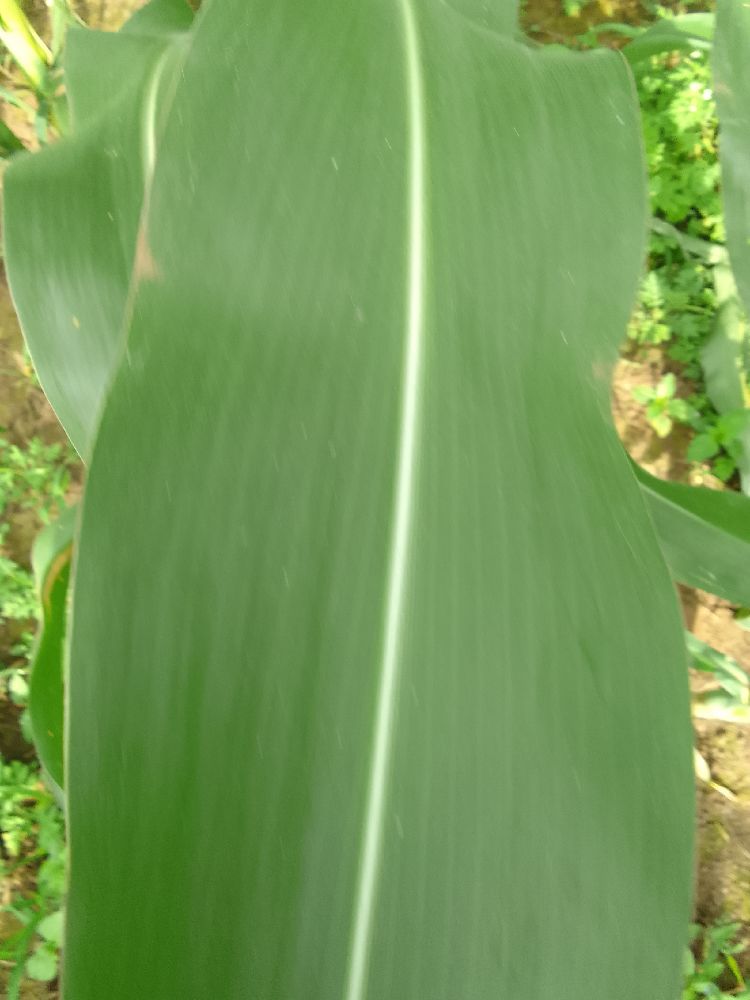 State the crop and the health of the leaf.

maize, healthy
